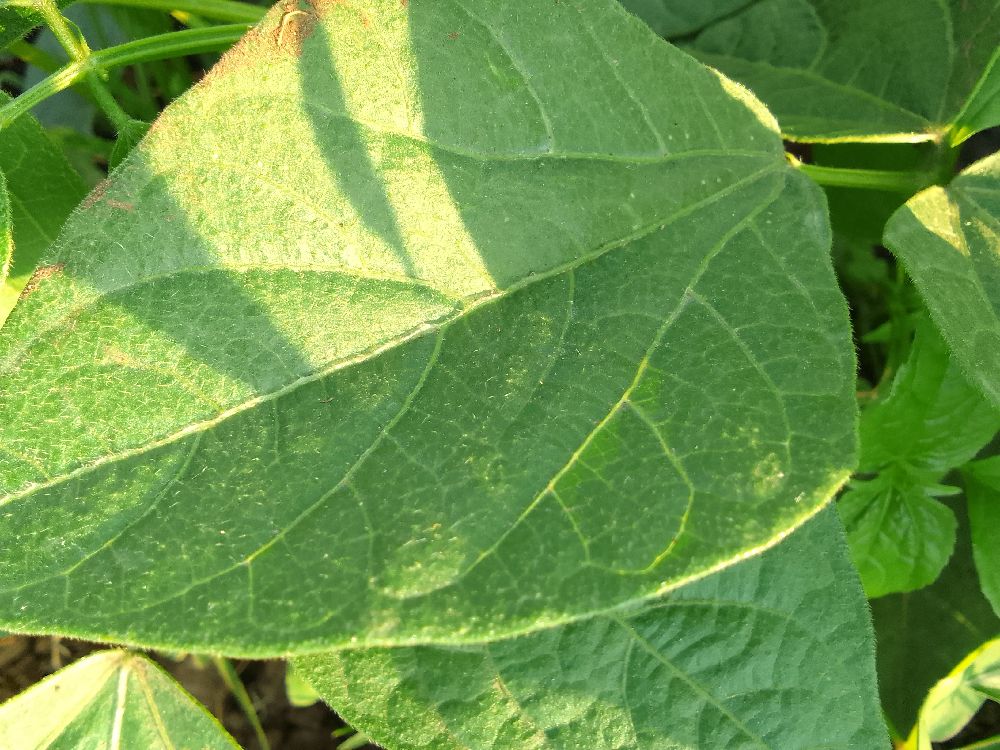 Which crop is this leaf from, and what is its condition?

common bean, healthy
